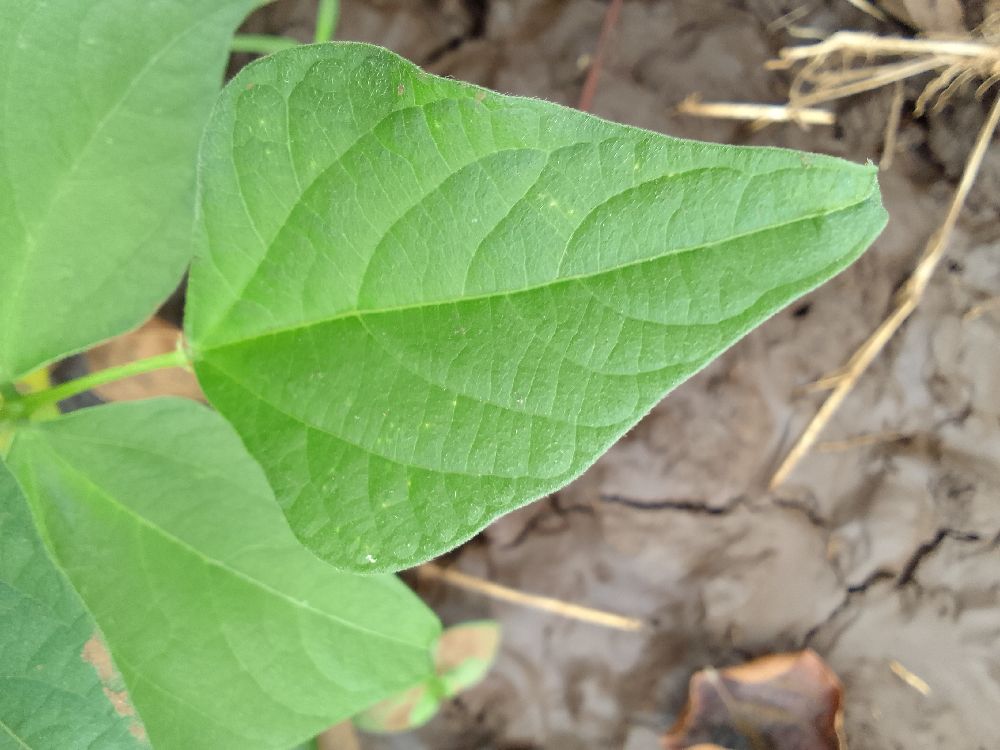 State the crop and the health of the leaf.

common bean, healthy
